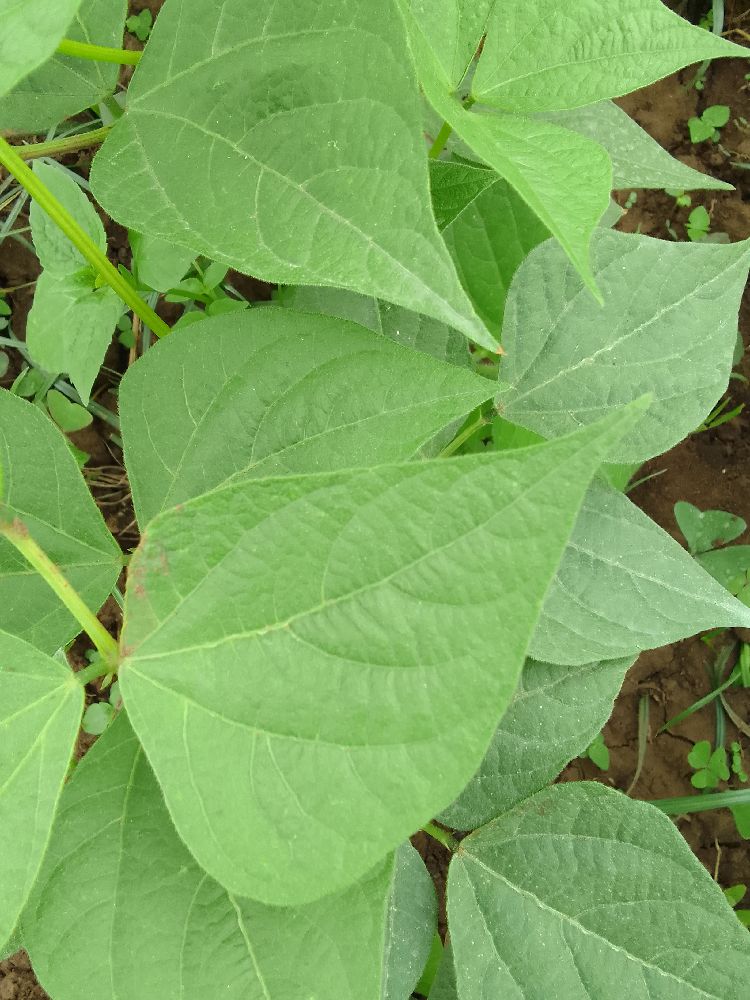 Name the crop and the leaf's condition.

common bean, healthy
